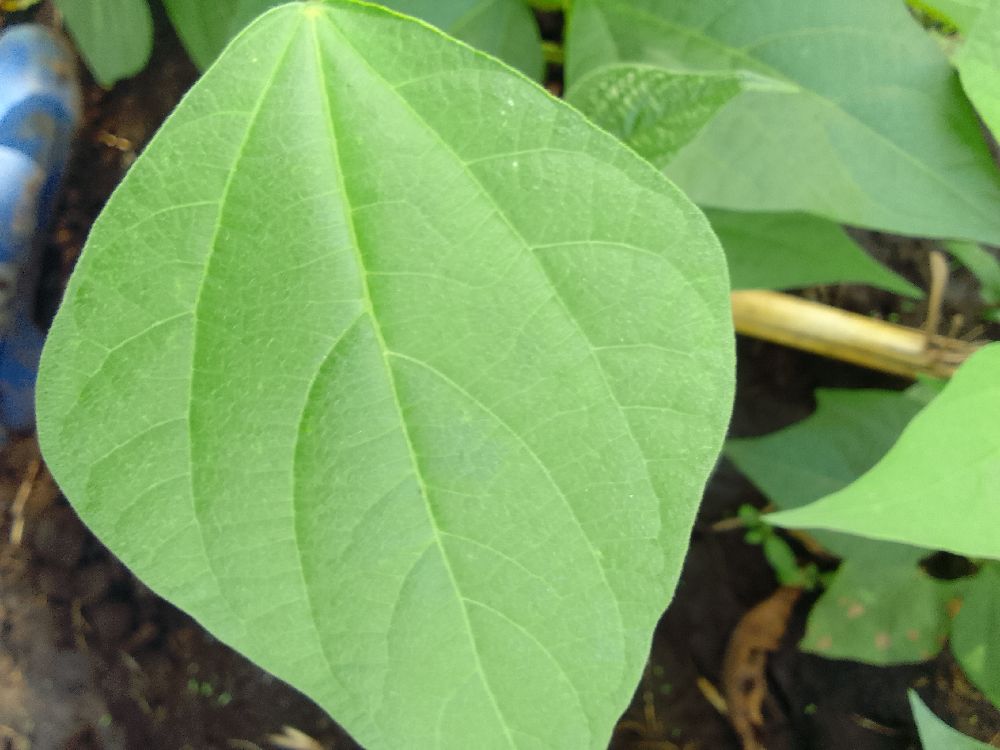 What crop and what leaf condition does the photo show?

common bean, healthy
